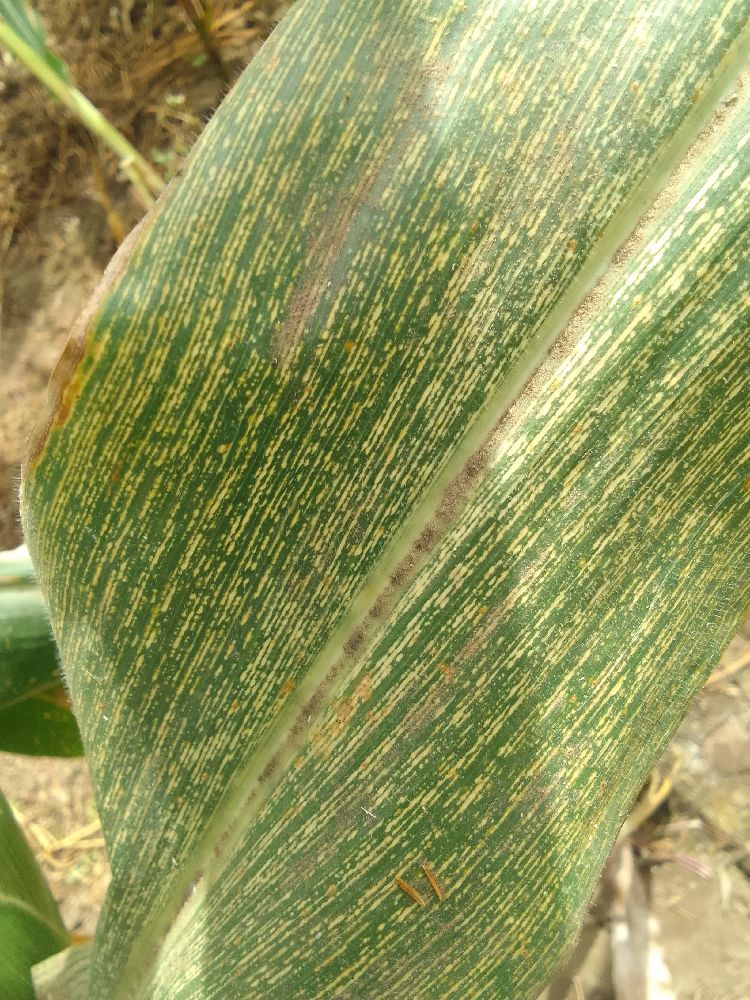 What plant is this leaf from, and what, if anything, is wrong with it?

maize, maize streak virus
